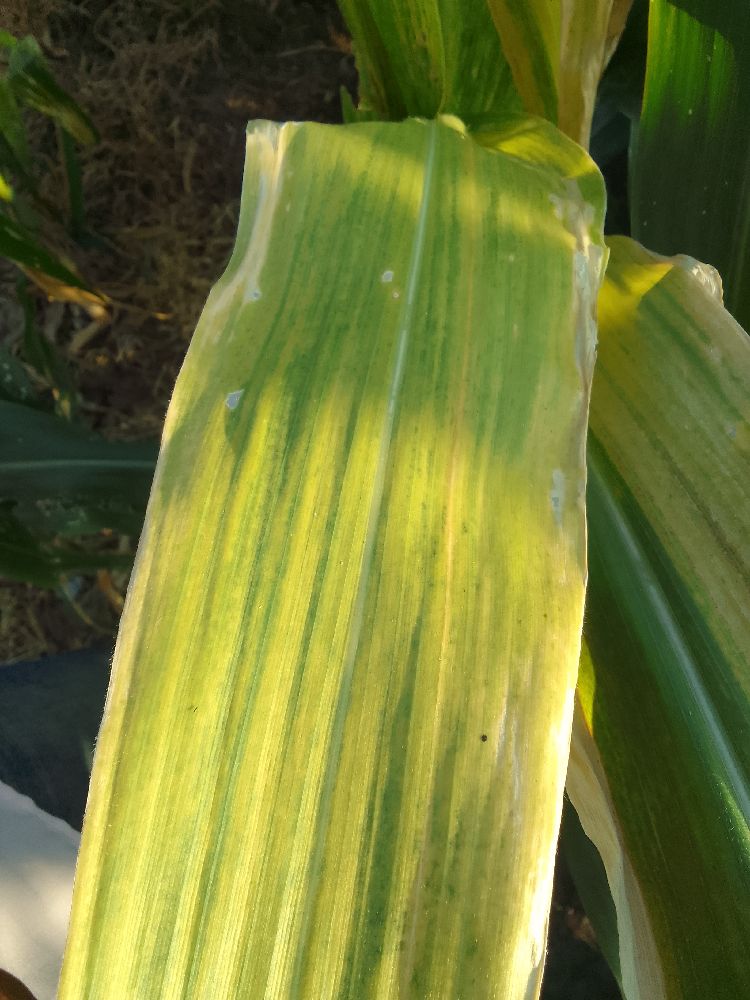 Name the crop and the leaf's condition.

maize, maize lethal necrosis
